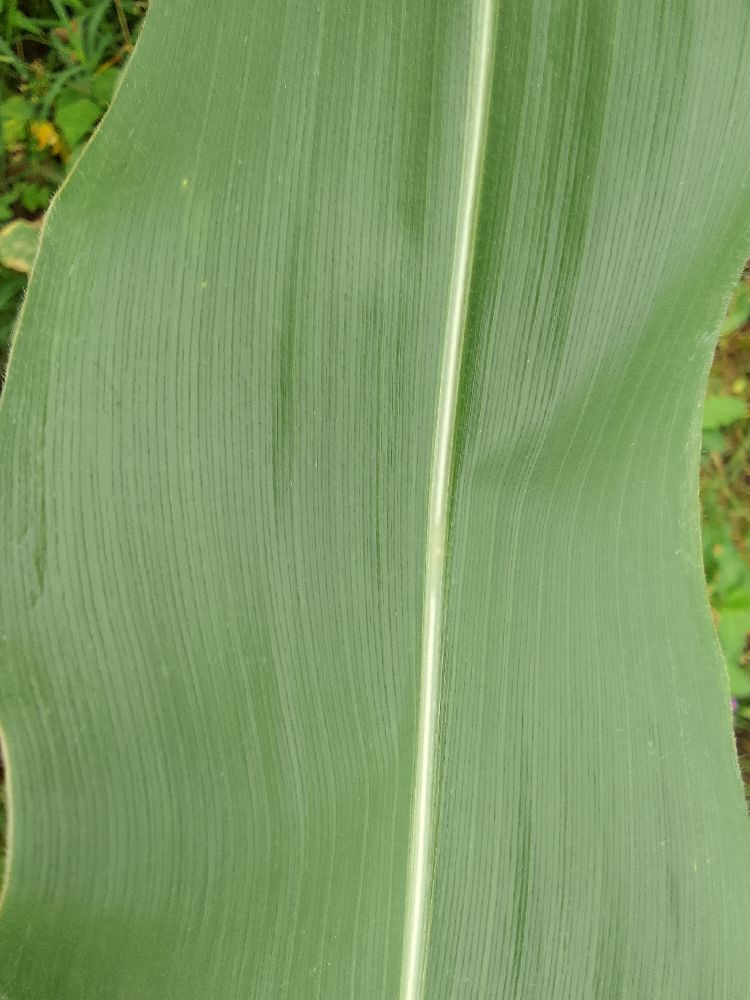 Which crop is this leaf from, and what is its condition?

maize, healthy
